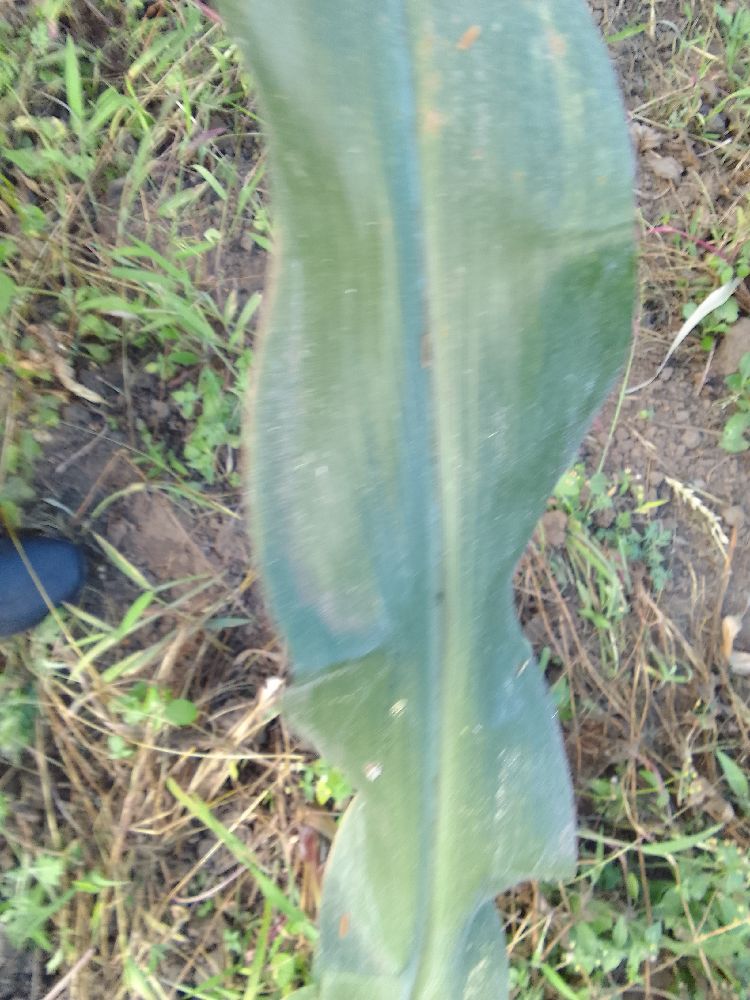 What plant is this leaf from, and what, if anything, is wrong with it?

maize, healthy
